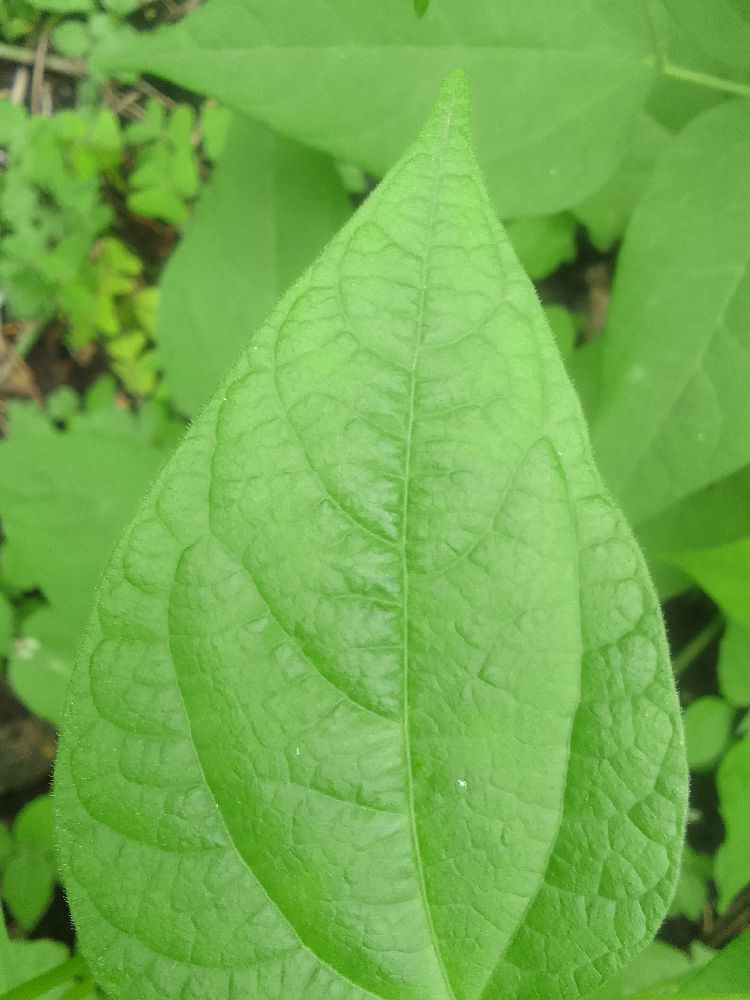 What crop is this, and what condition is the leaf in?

common bean, healthy
